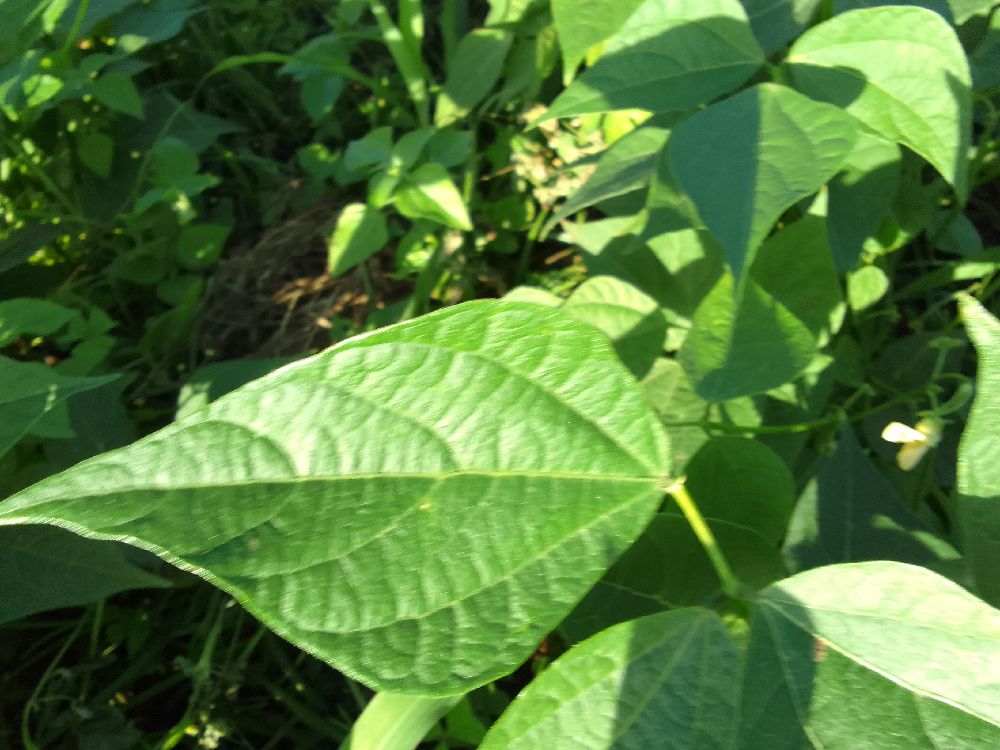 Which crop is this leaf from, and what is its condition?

common bean, healthy
